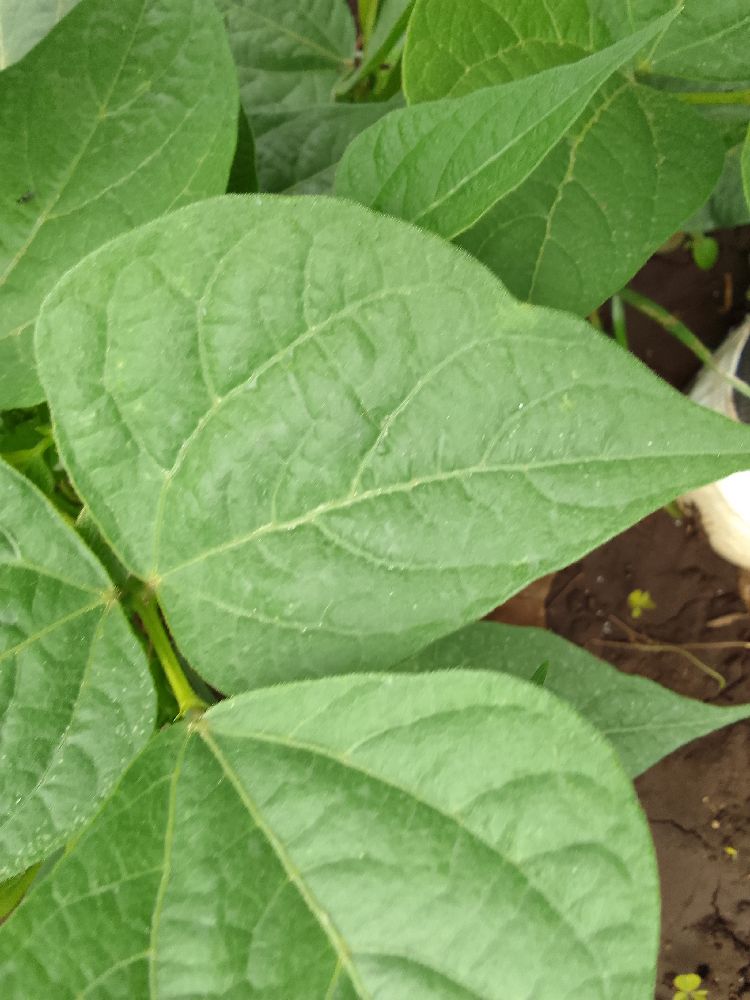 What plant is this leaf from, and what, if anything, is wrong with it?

common bean, healthy
